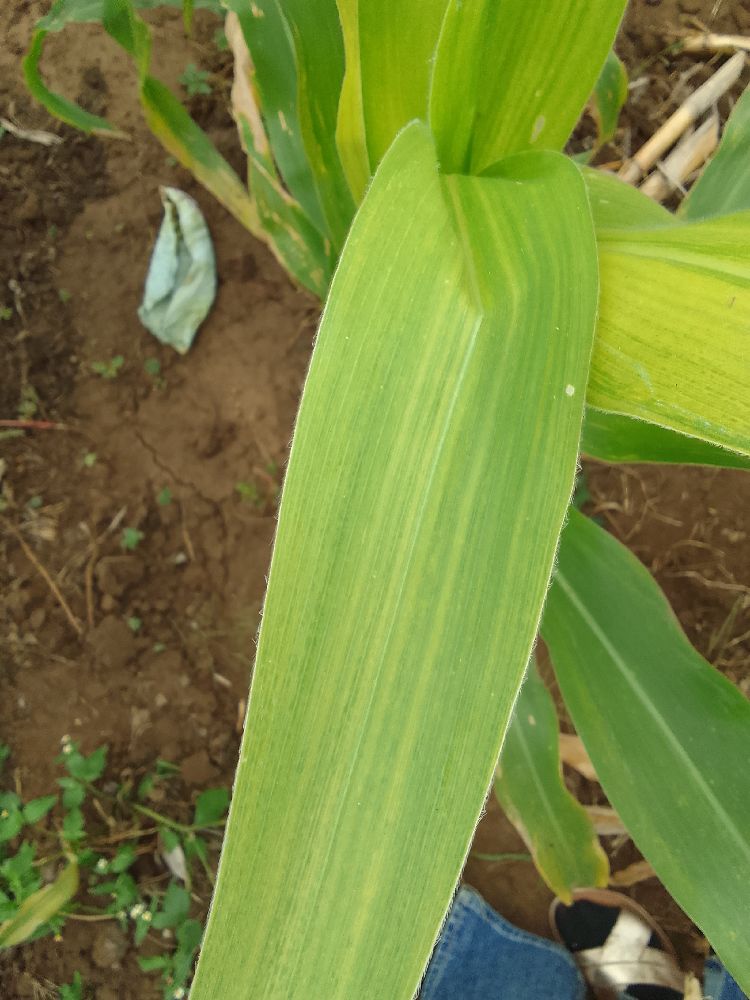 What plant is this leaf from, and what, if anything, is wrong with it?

maize, maize lethal necrosis
